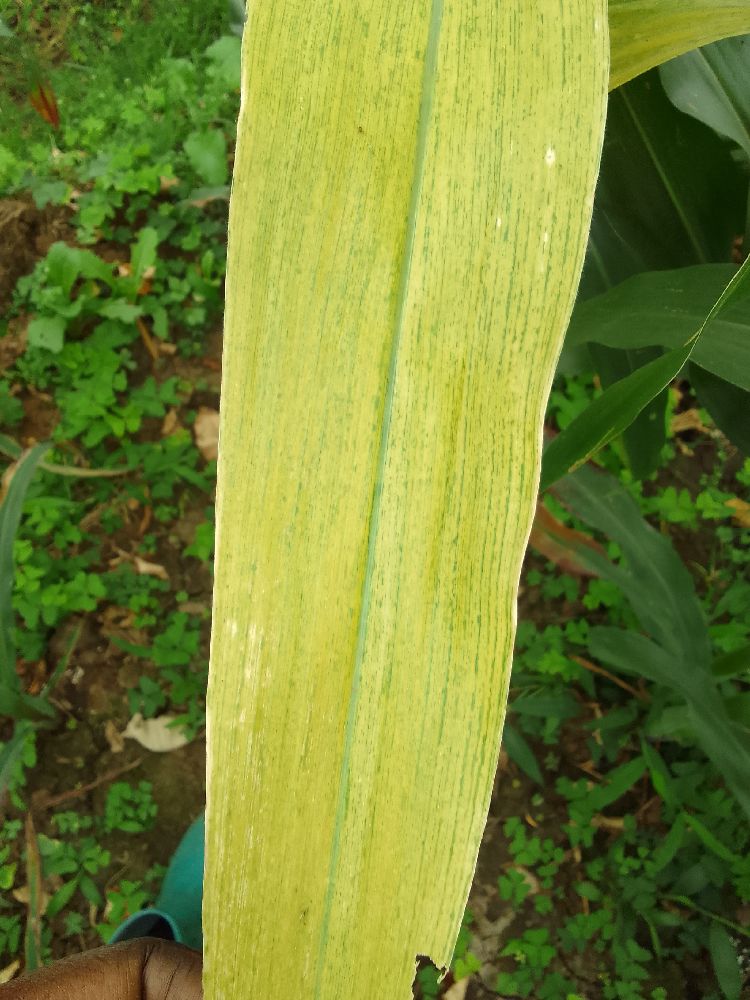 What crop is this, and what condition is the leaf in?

maize, maize lethal necrosis
